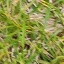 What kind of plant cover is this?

grass
